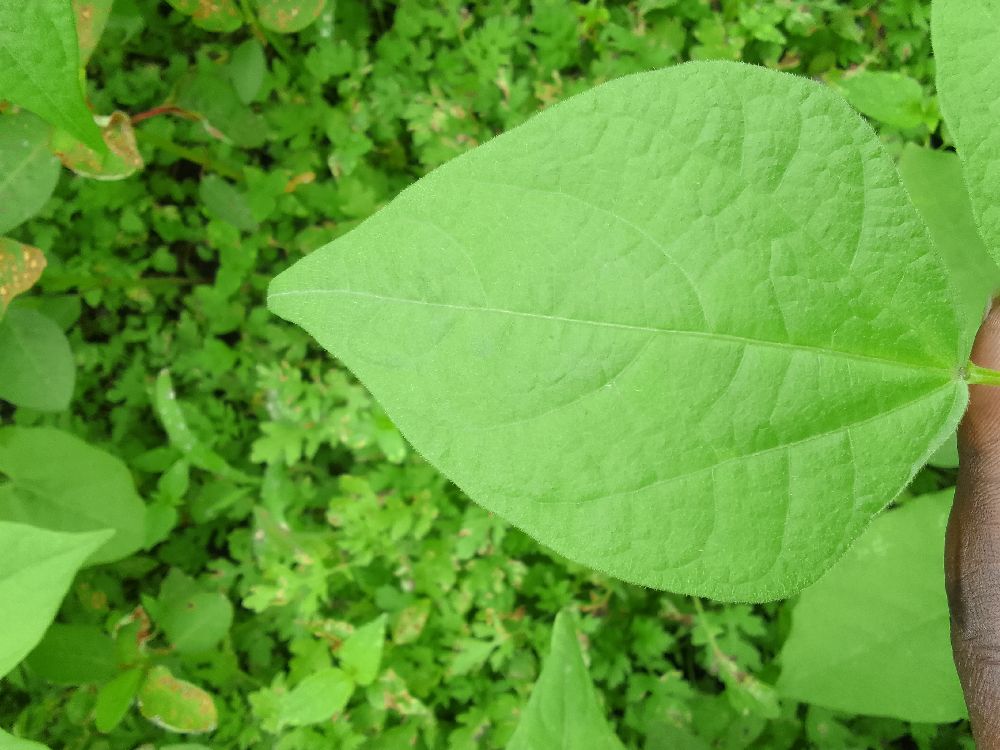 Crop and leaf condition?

common bean, healthy
